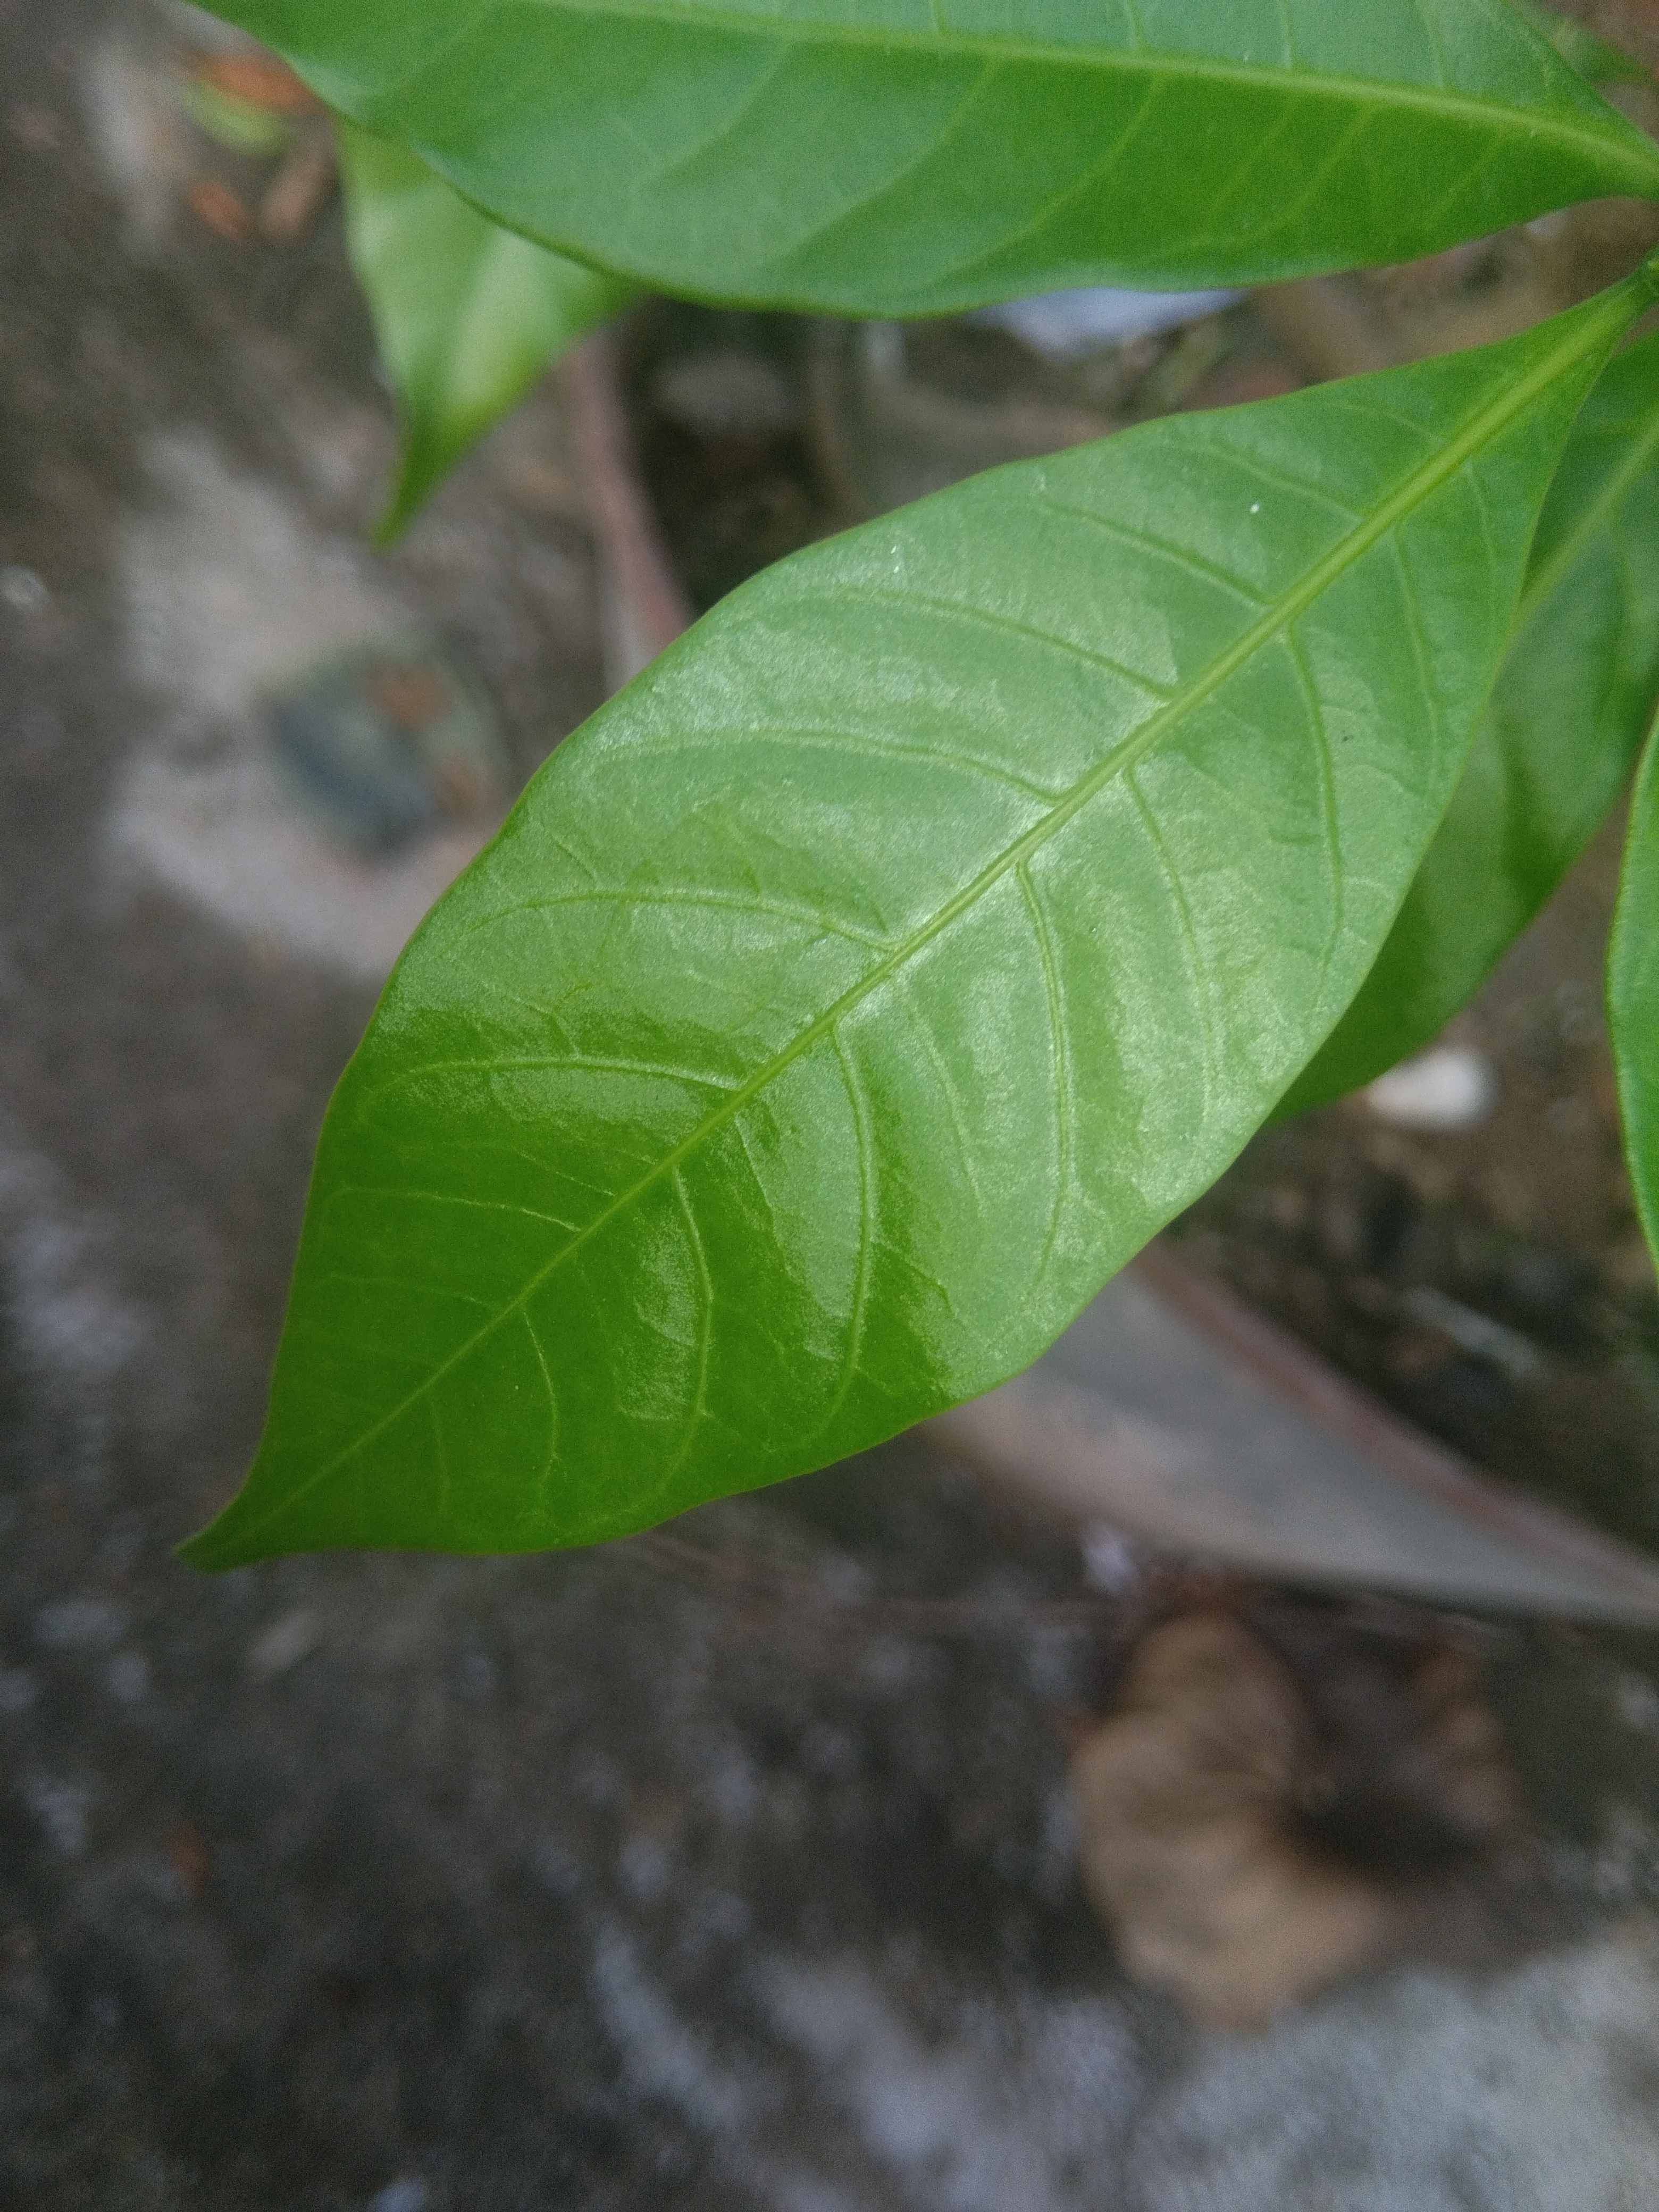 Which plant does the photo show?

togor
